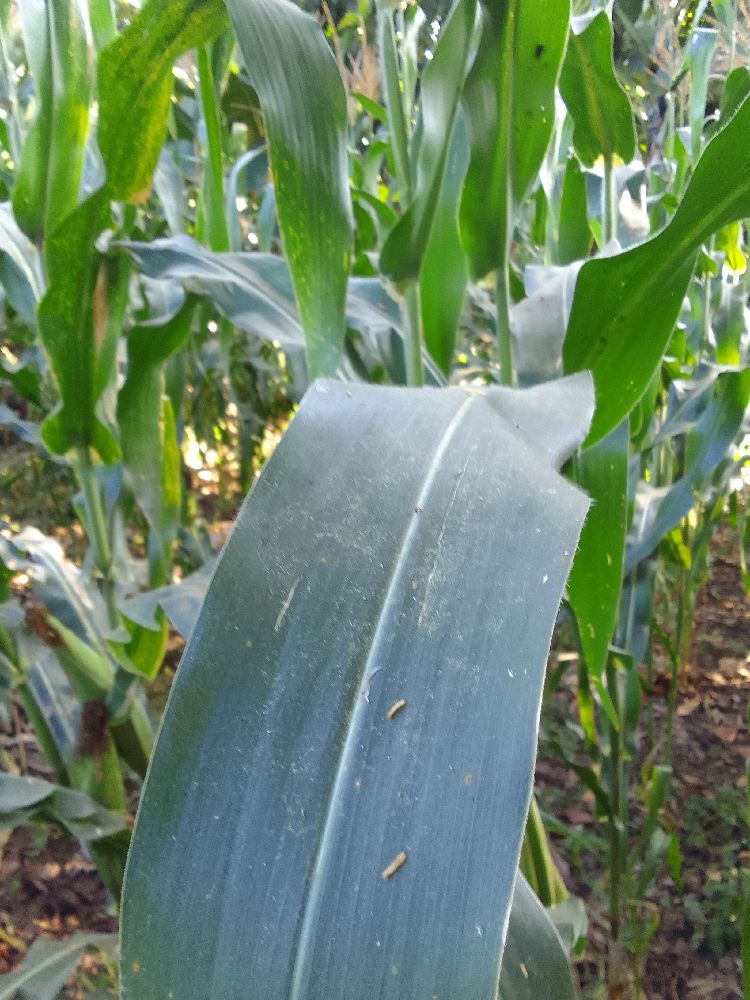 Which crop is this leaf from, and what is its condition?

maize, healthy
